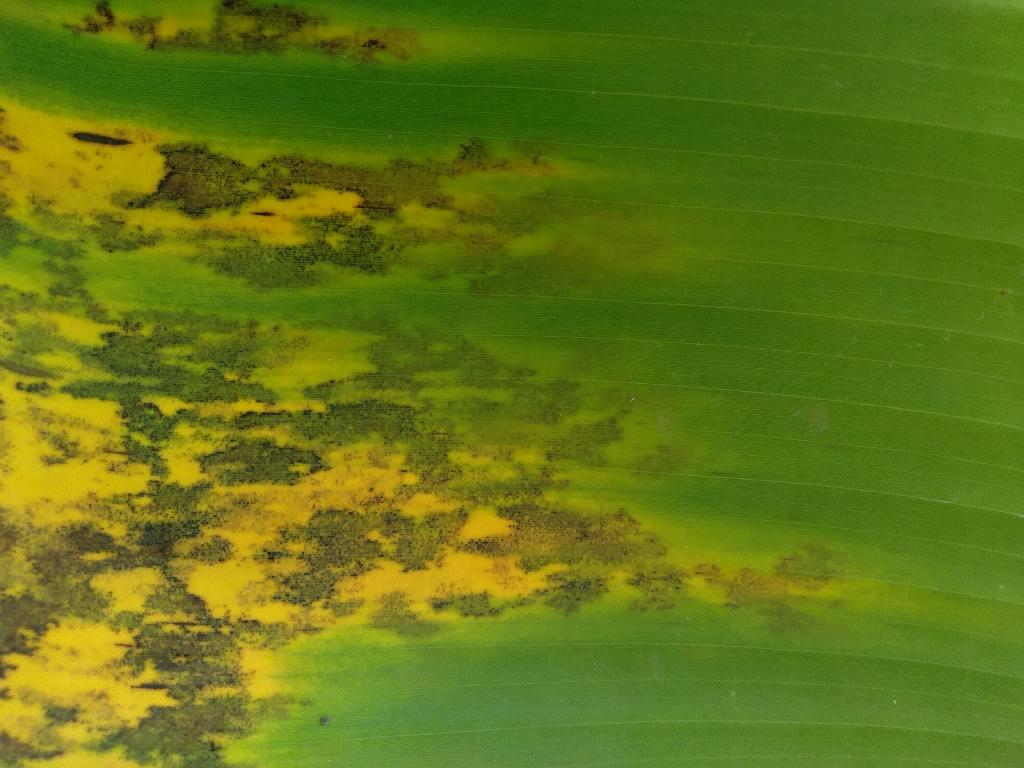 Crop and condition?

banana, black sigatoka
